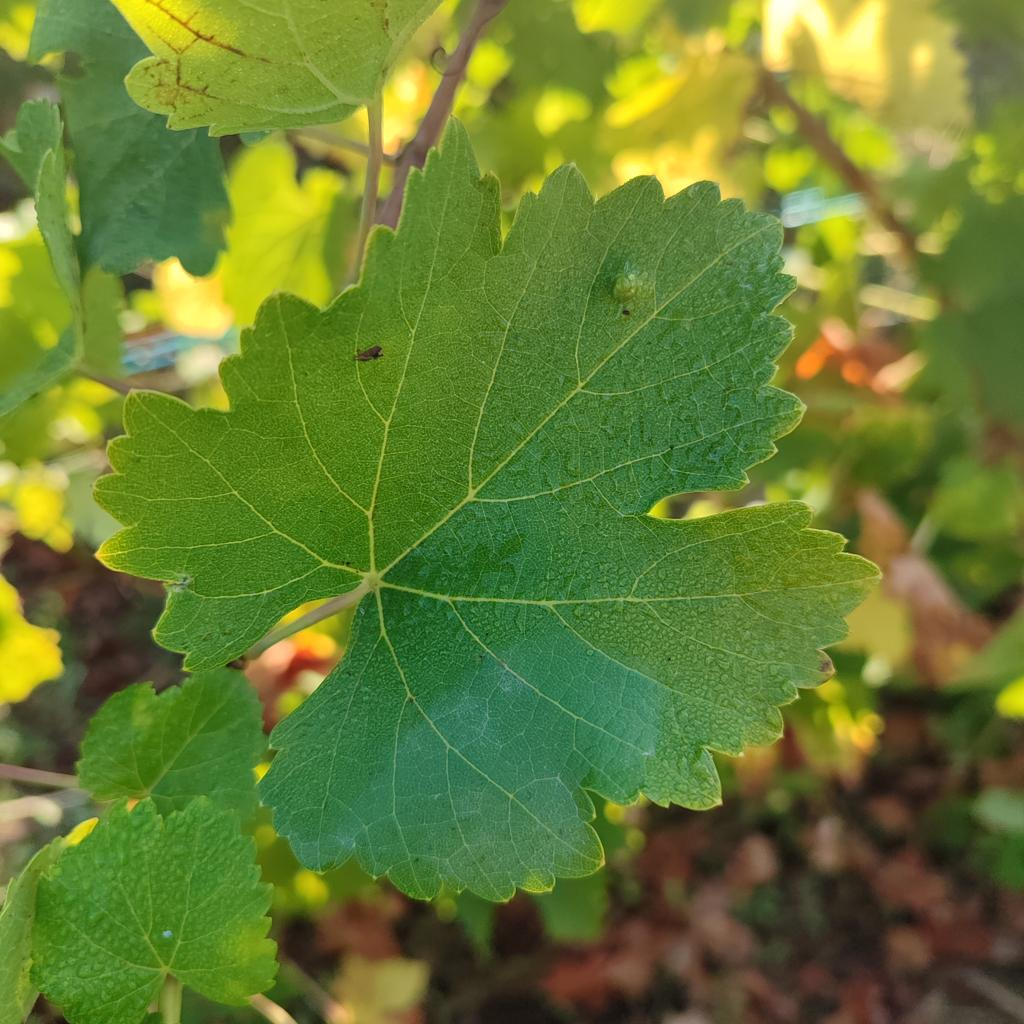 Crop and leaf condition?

grapevine, erineum mite
